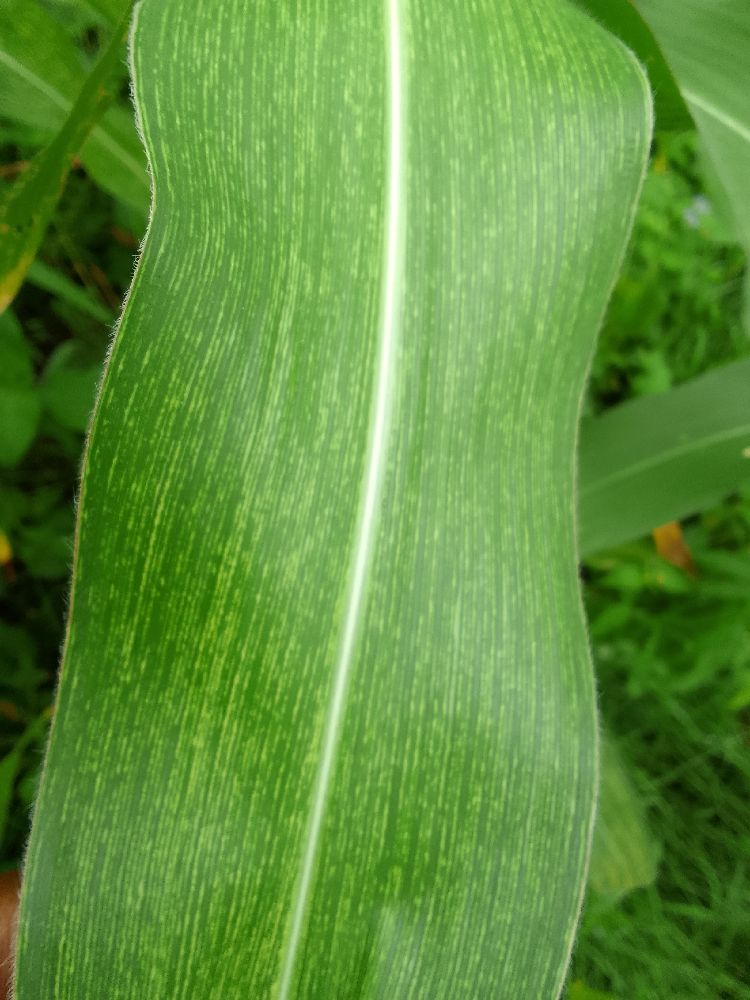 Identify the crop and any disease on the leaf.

maize, maize streak virus
